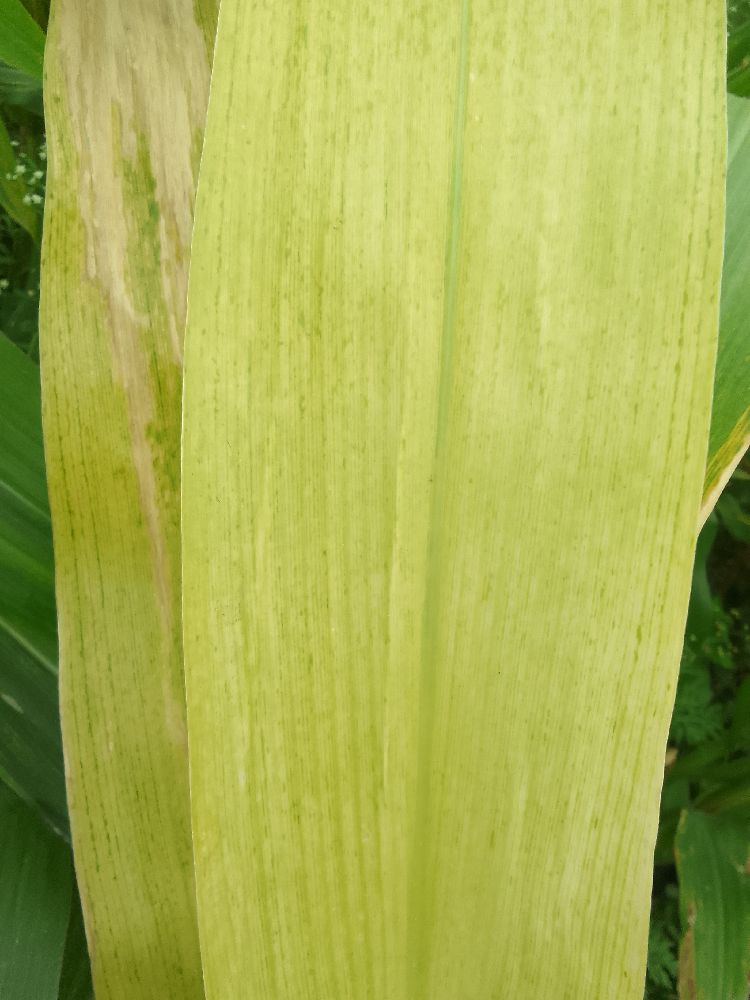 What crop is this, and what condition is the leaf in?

maize, maize lethal necrosis
